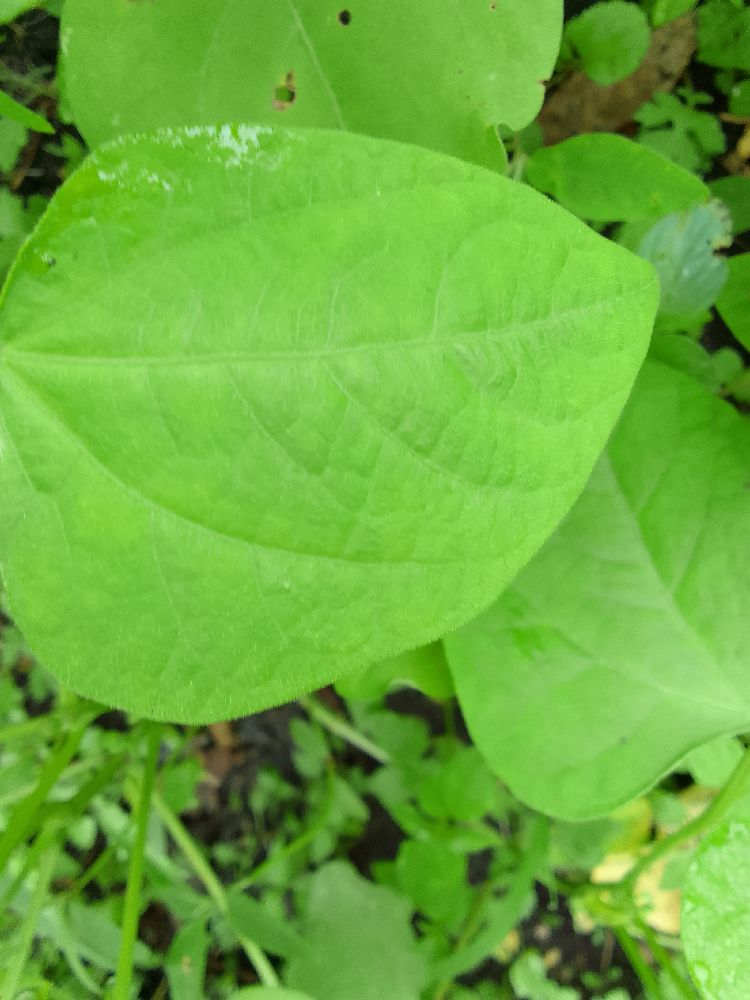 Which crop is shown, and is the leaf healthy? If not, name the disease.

common bean, healthy
